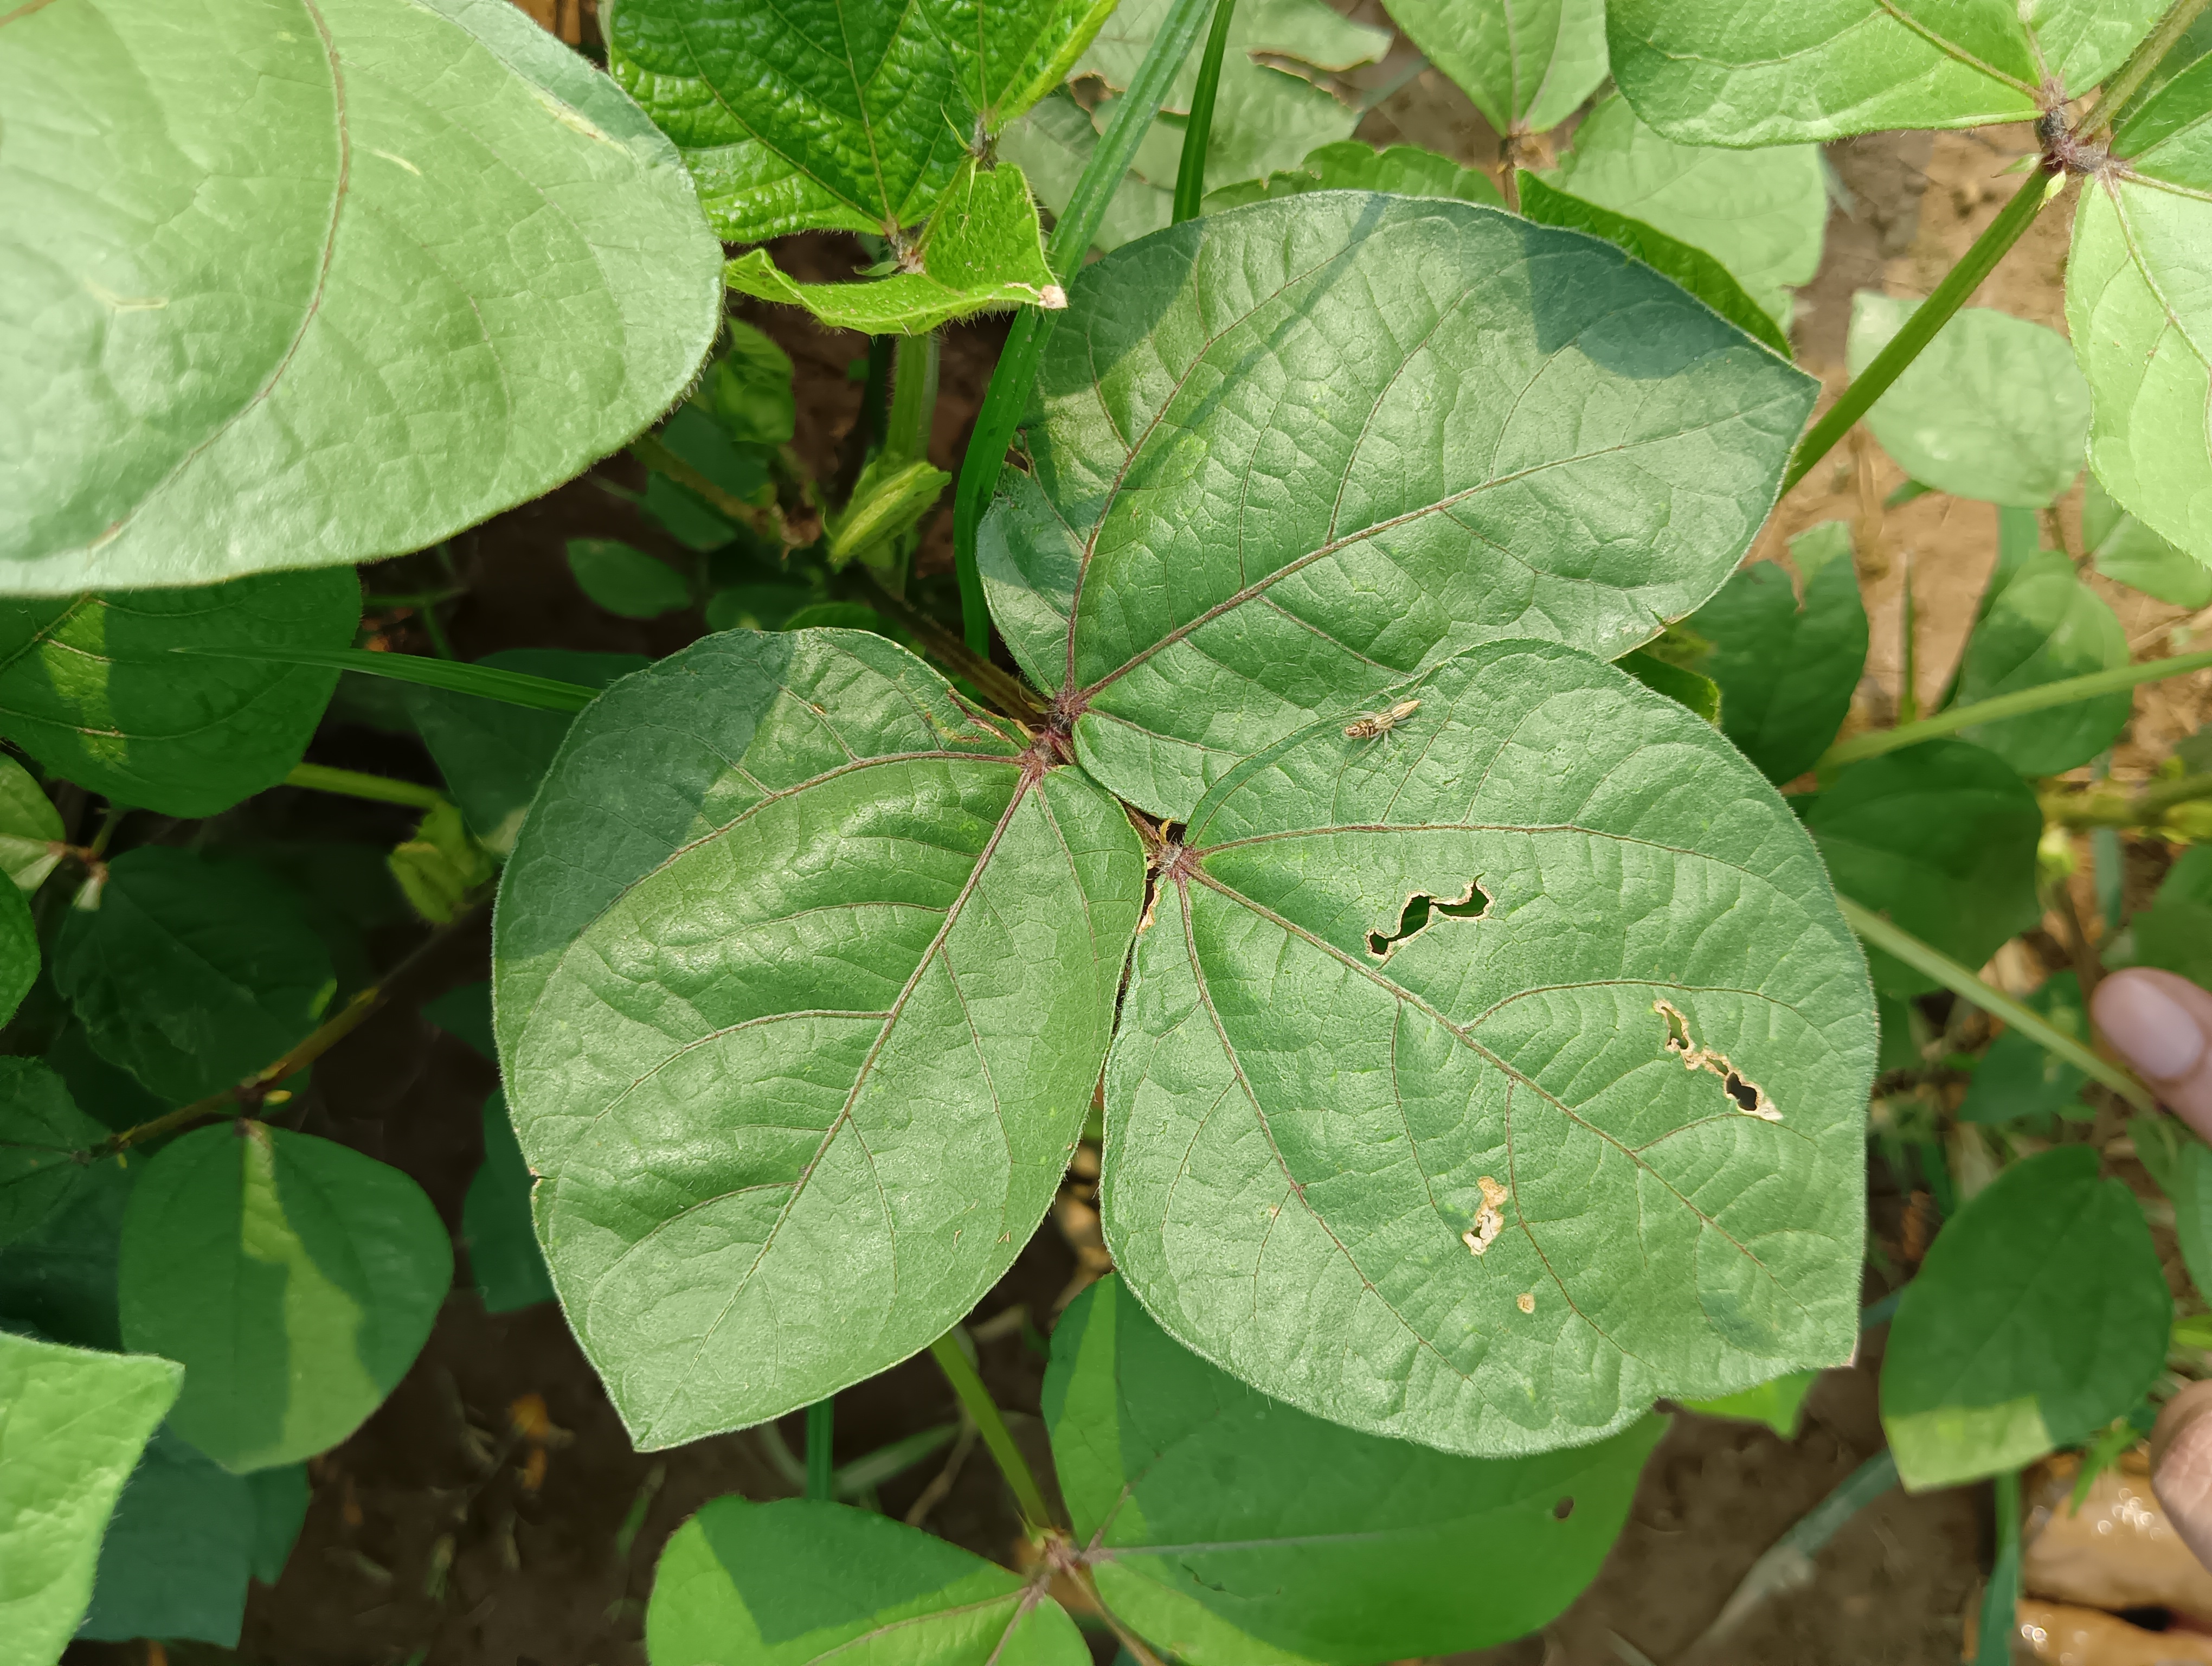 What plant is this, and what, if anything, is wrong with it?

mungbean, healthy
